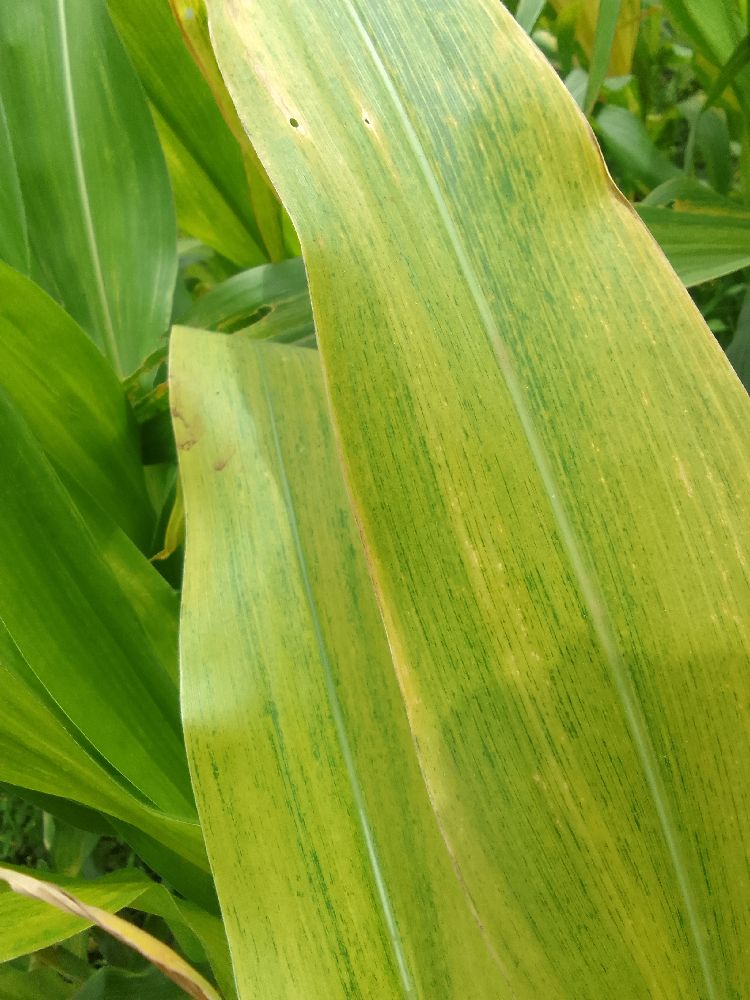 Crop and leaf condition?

maize, maize lethal necrosis
